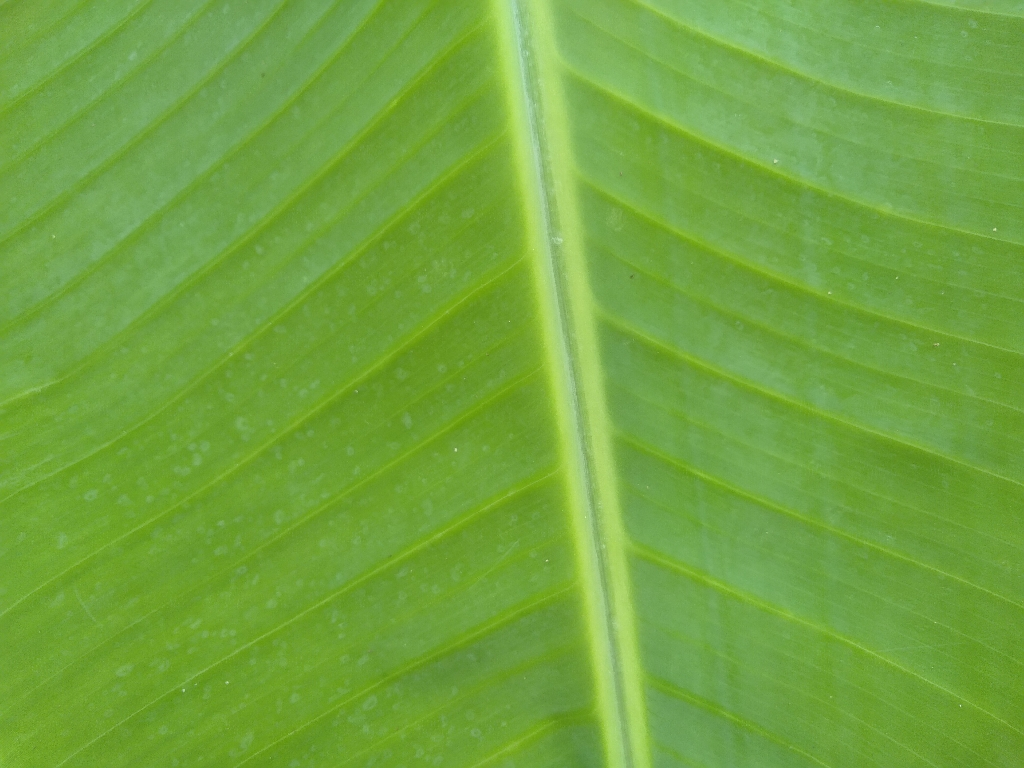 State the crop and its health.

banana, healthy
